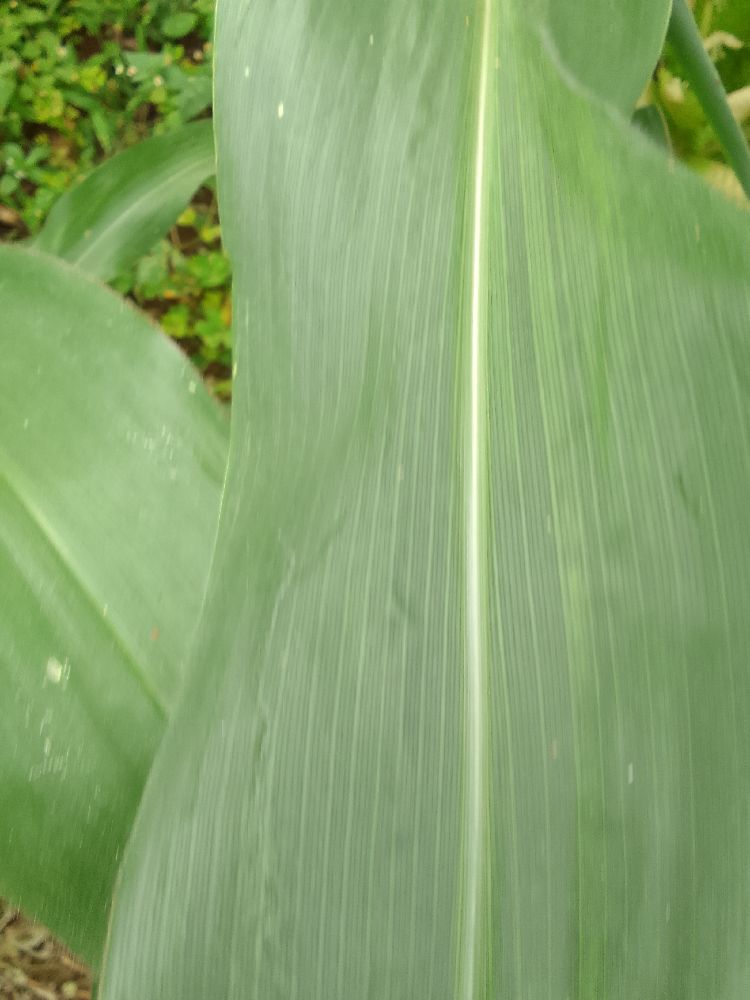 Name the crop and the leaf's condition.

maize, healthy
